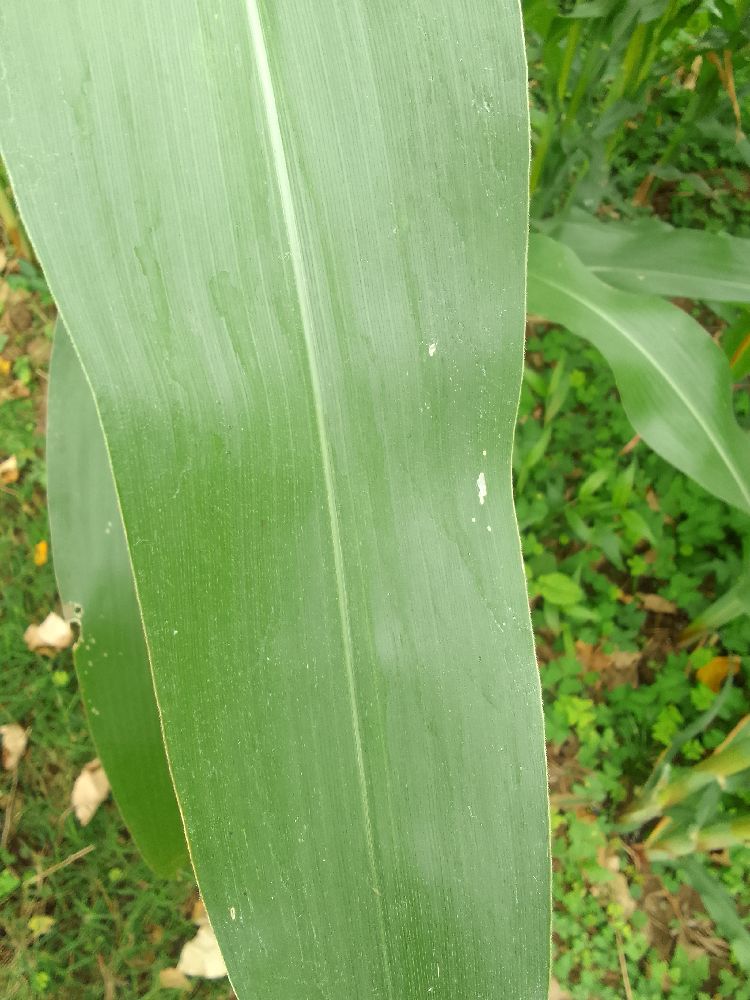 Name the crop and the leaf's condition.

maize, healthy
